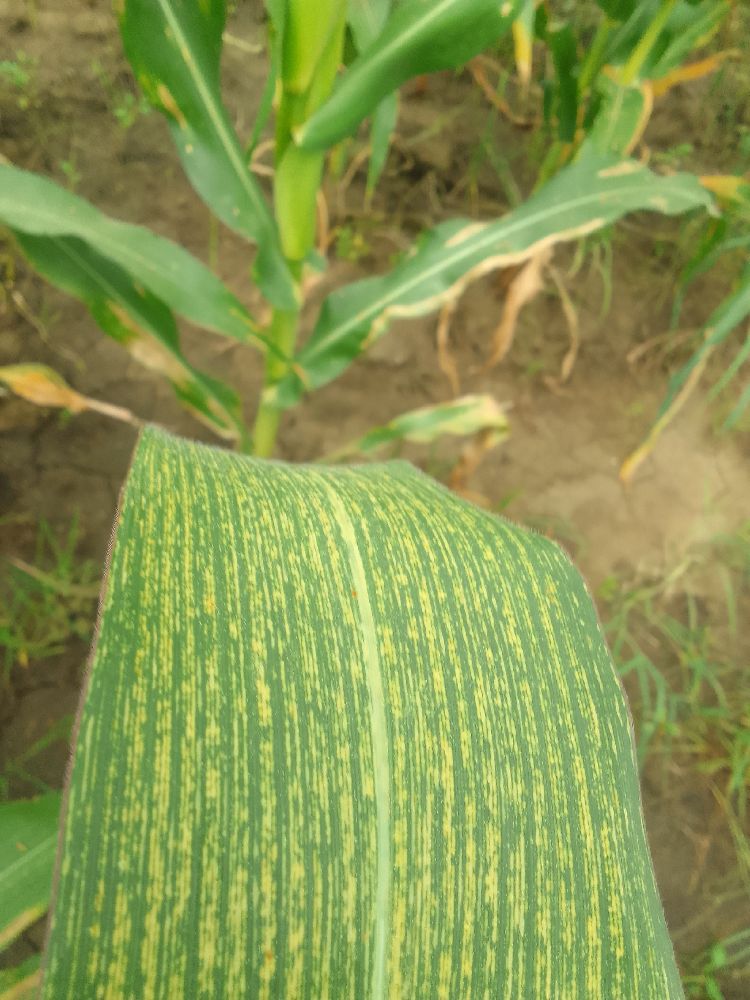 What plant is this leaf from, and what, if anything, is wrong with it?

maize, maize streak virus
